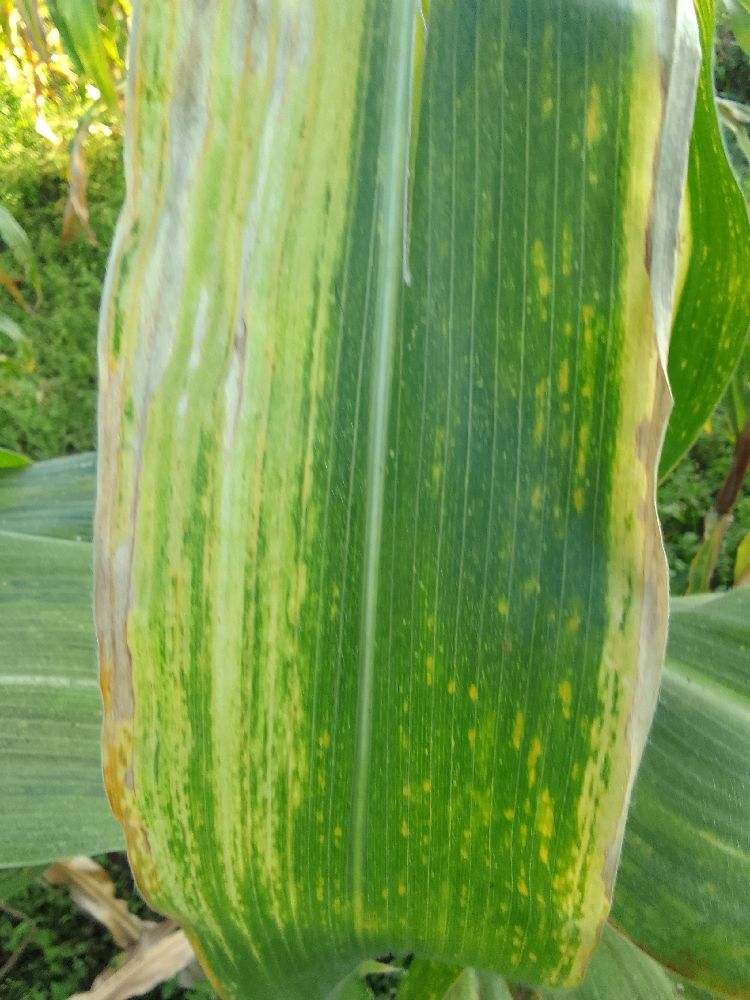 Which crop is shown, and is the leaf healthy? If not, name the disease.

maize, maize lethal necrosis
